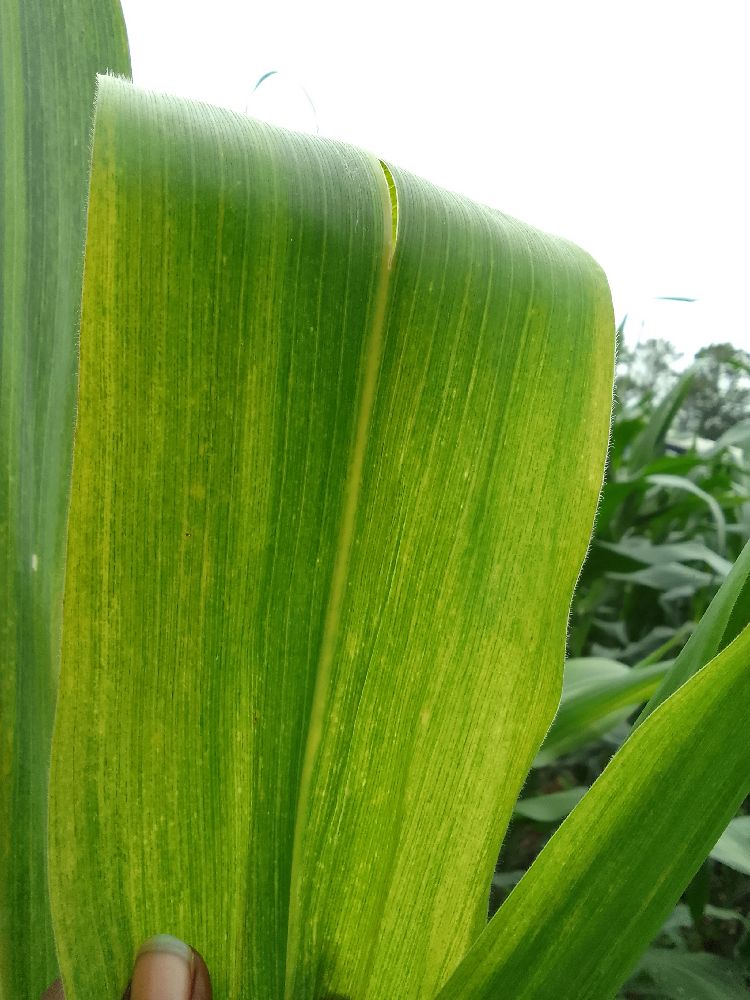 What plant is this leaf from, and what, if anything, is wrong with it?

maize, maize lethal necrosis
